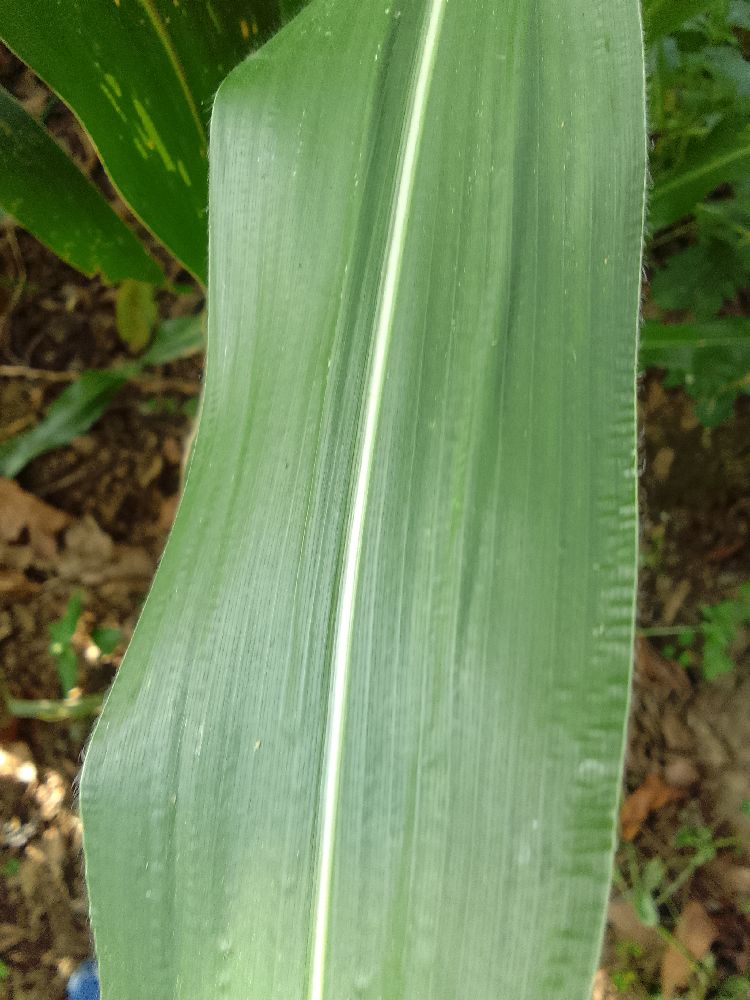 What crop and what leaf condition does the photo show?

maize, healthy
